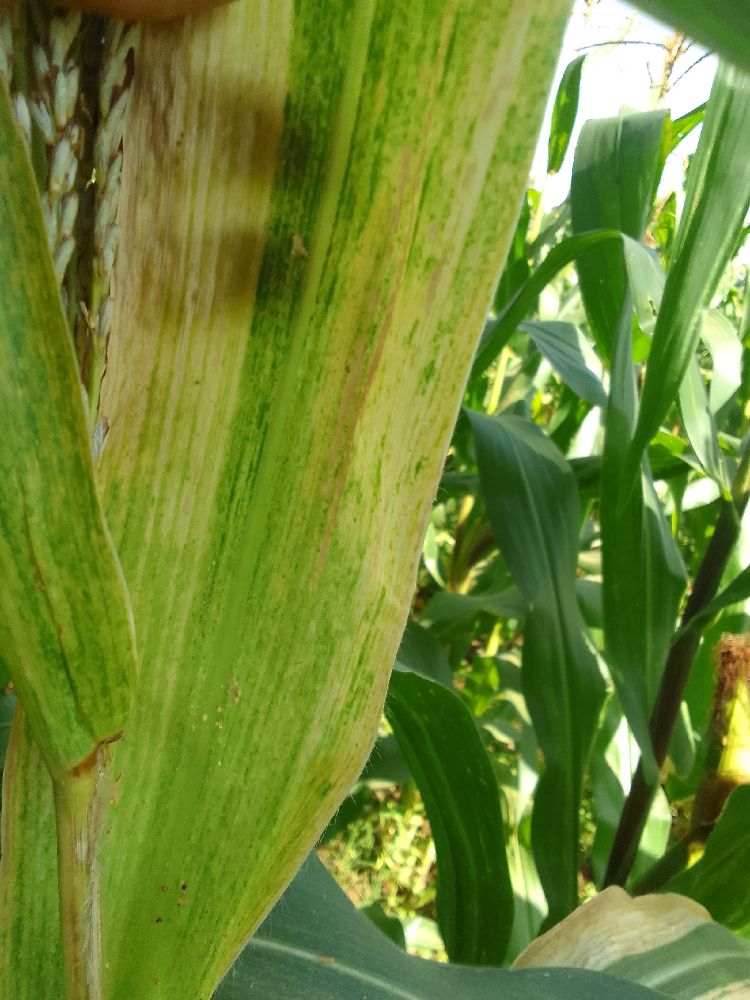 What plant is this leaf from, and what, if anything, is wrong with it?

maize, maize lethal necrosis
